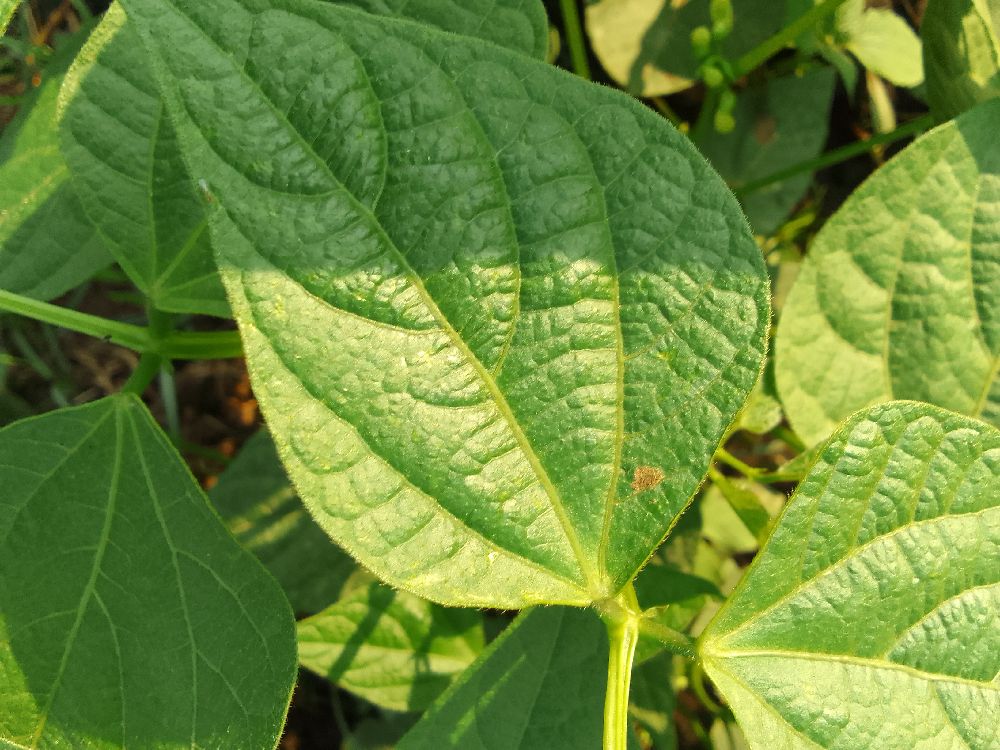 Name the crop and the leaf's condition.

common bean, healthy
